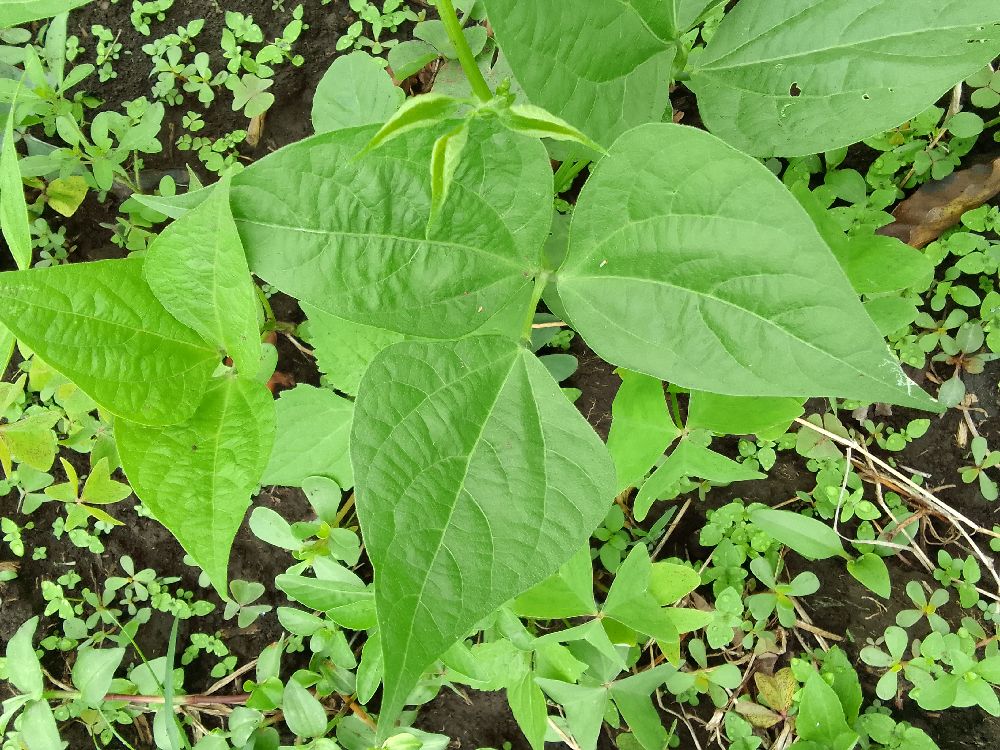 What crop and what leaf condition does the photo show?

common bean, healthy
